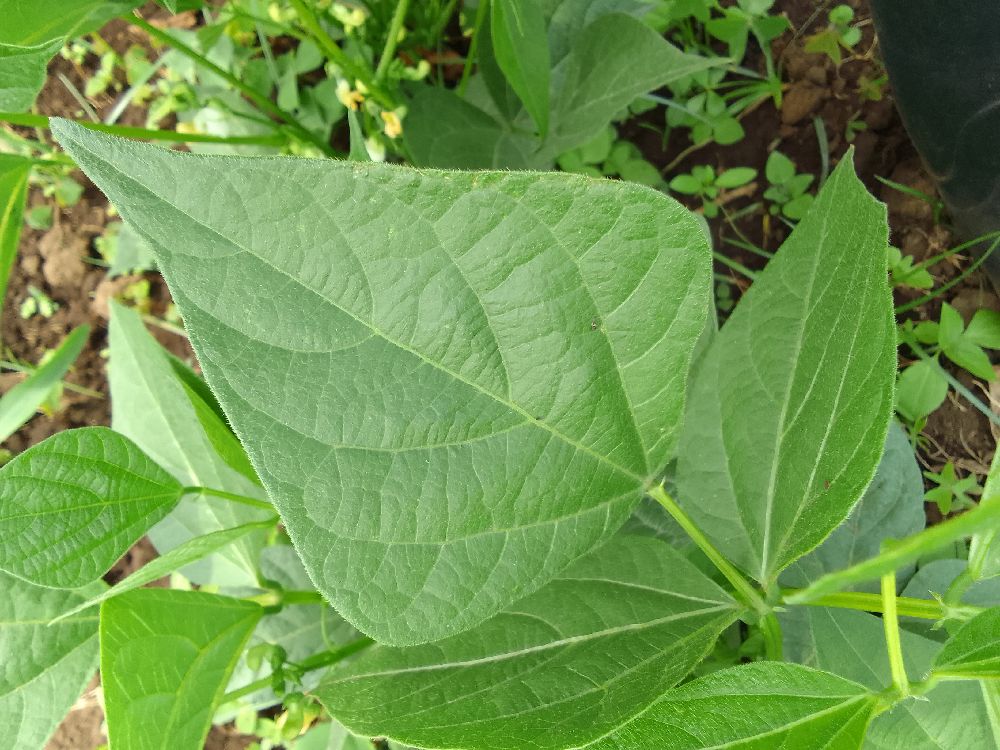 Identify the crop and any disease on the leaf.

common bean, healthy
